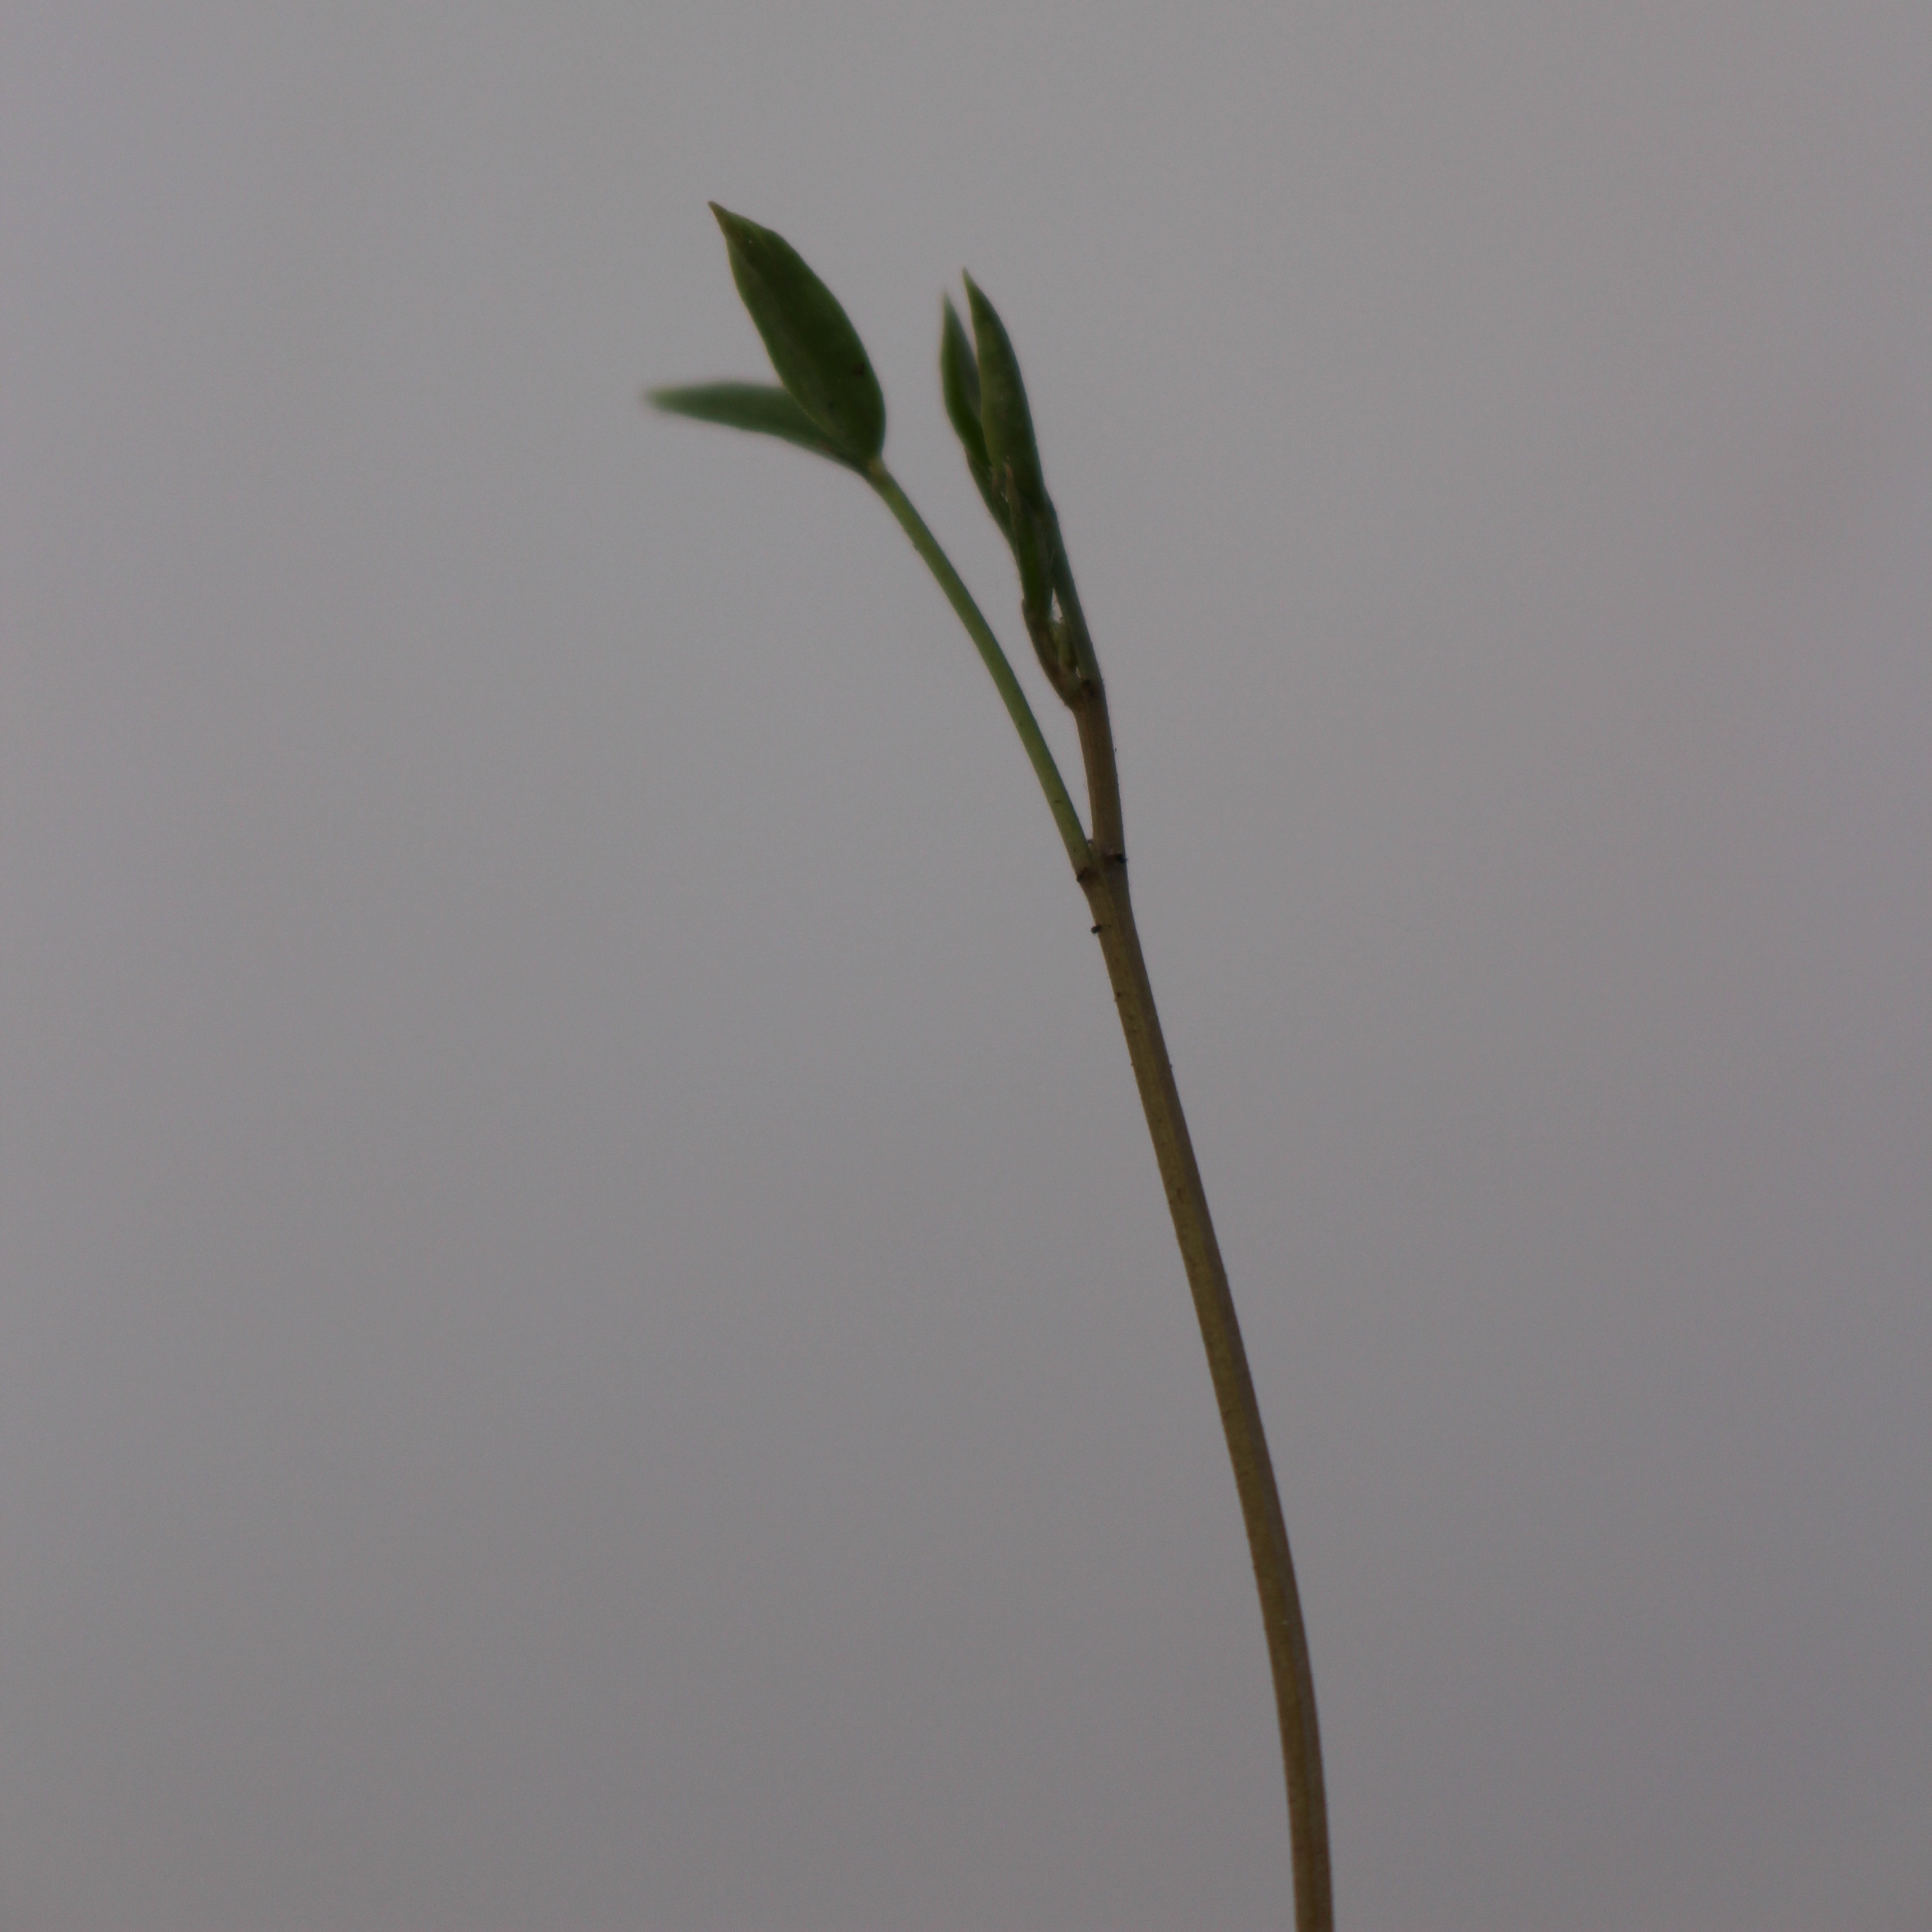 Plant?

Vicia sativa
